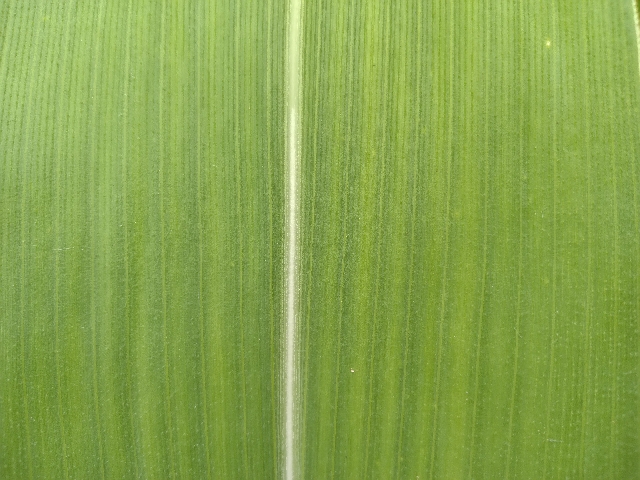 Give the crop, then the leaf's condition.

maize, healthy
